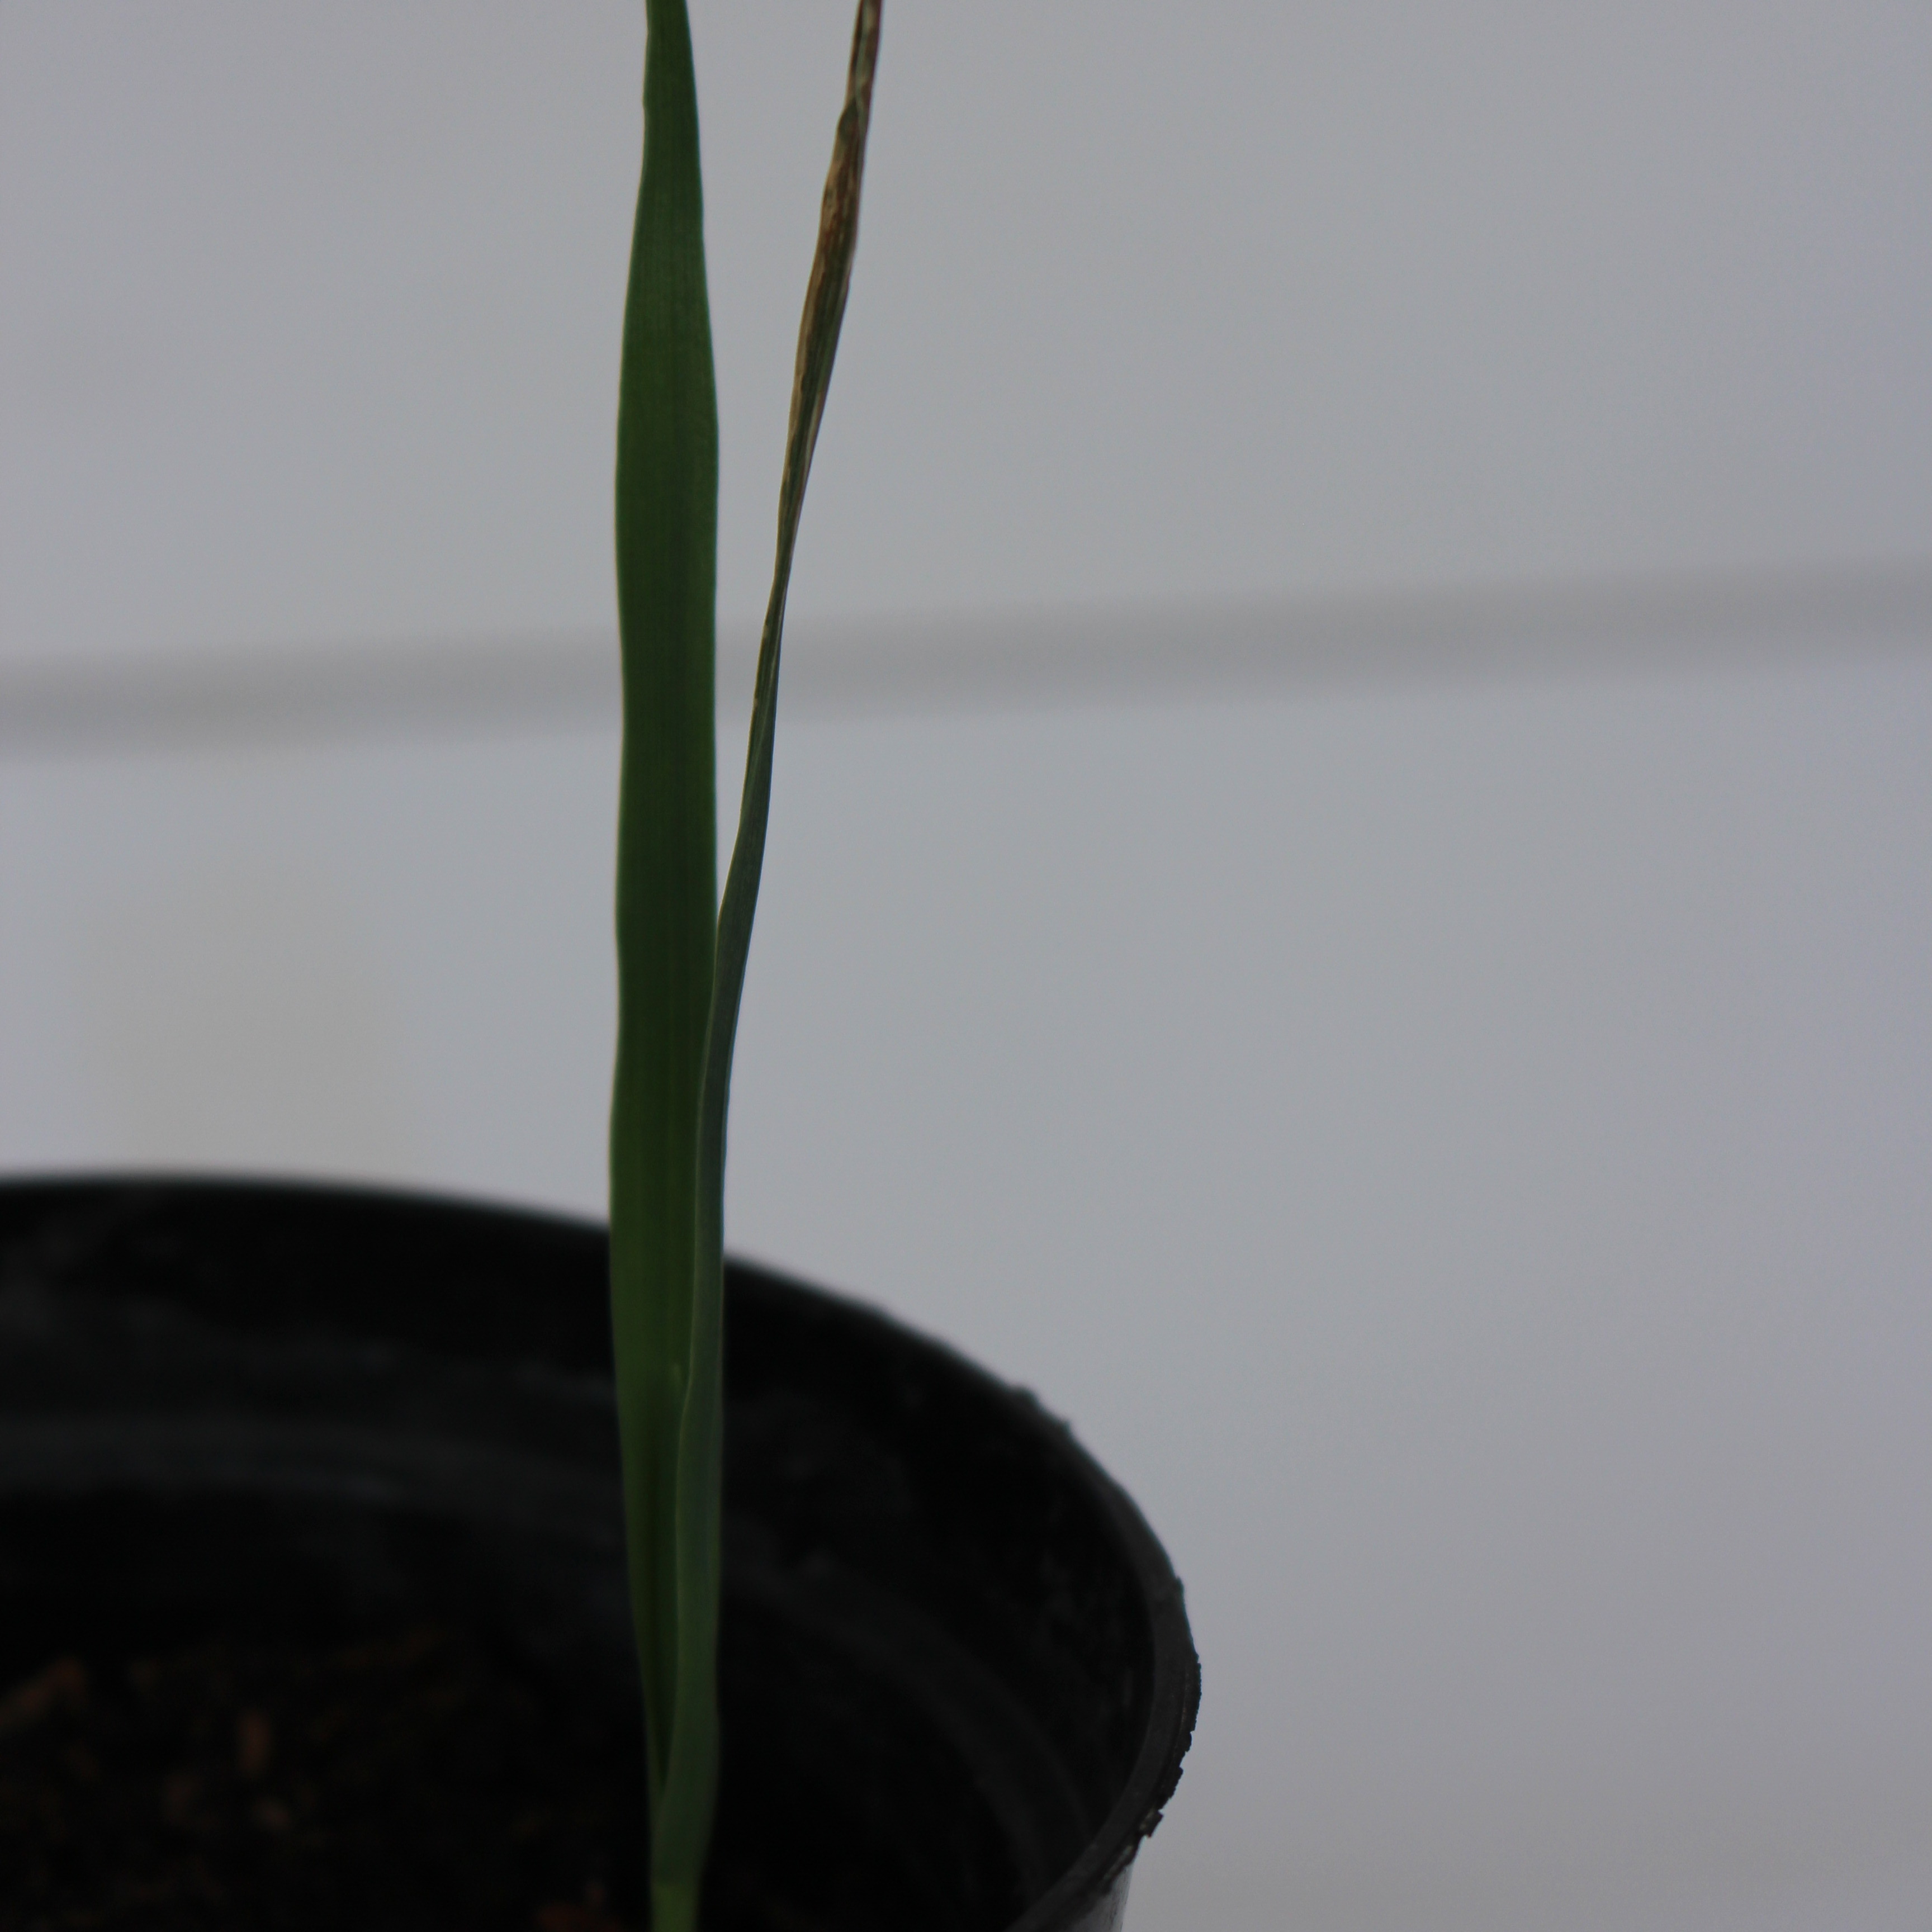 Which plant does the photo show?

Avena sterilis
